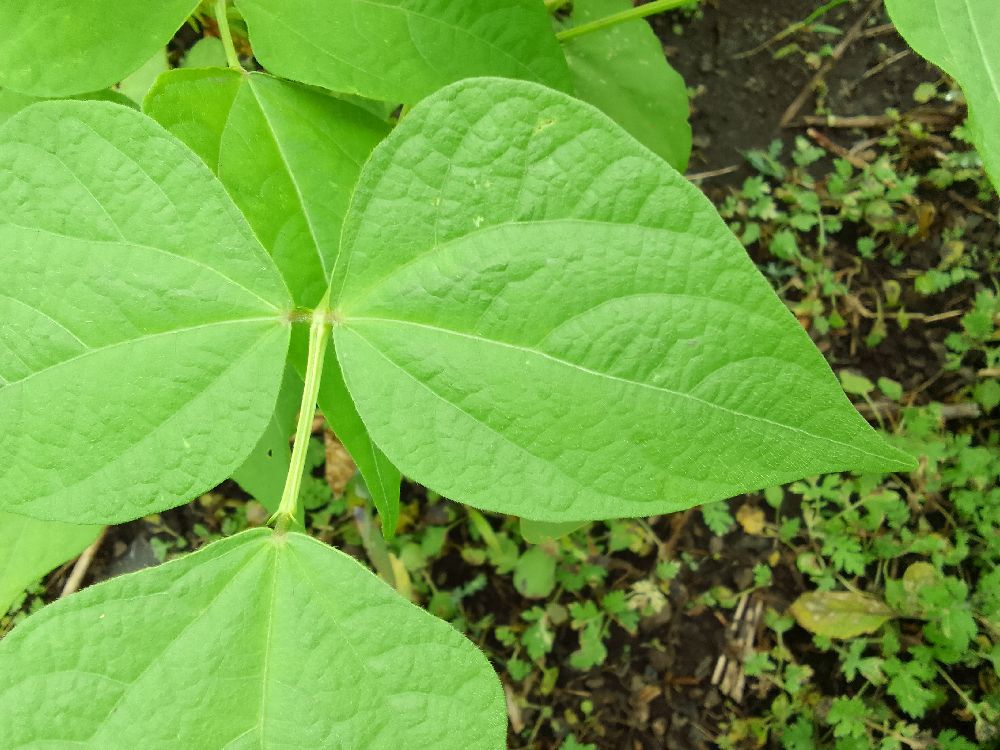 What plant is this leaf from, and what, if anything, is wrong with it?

common bean, healthy
